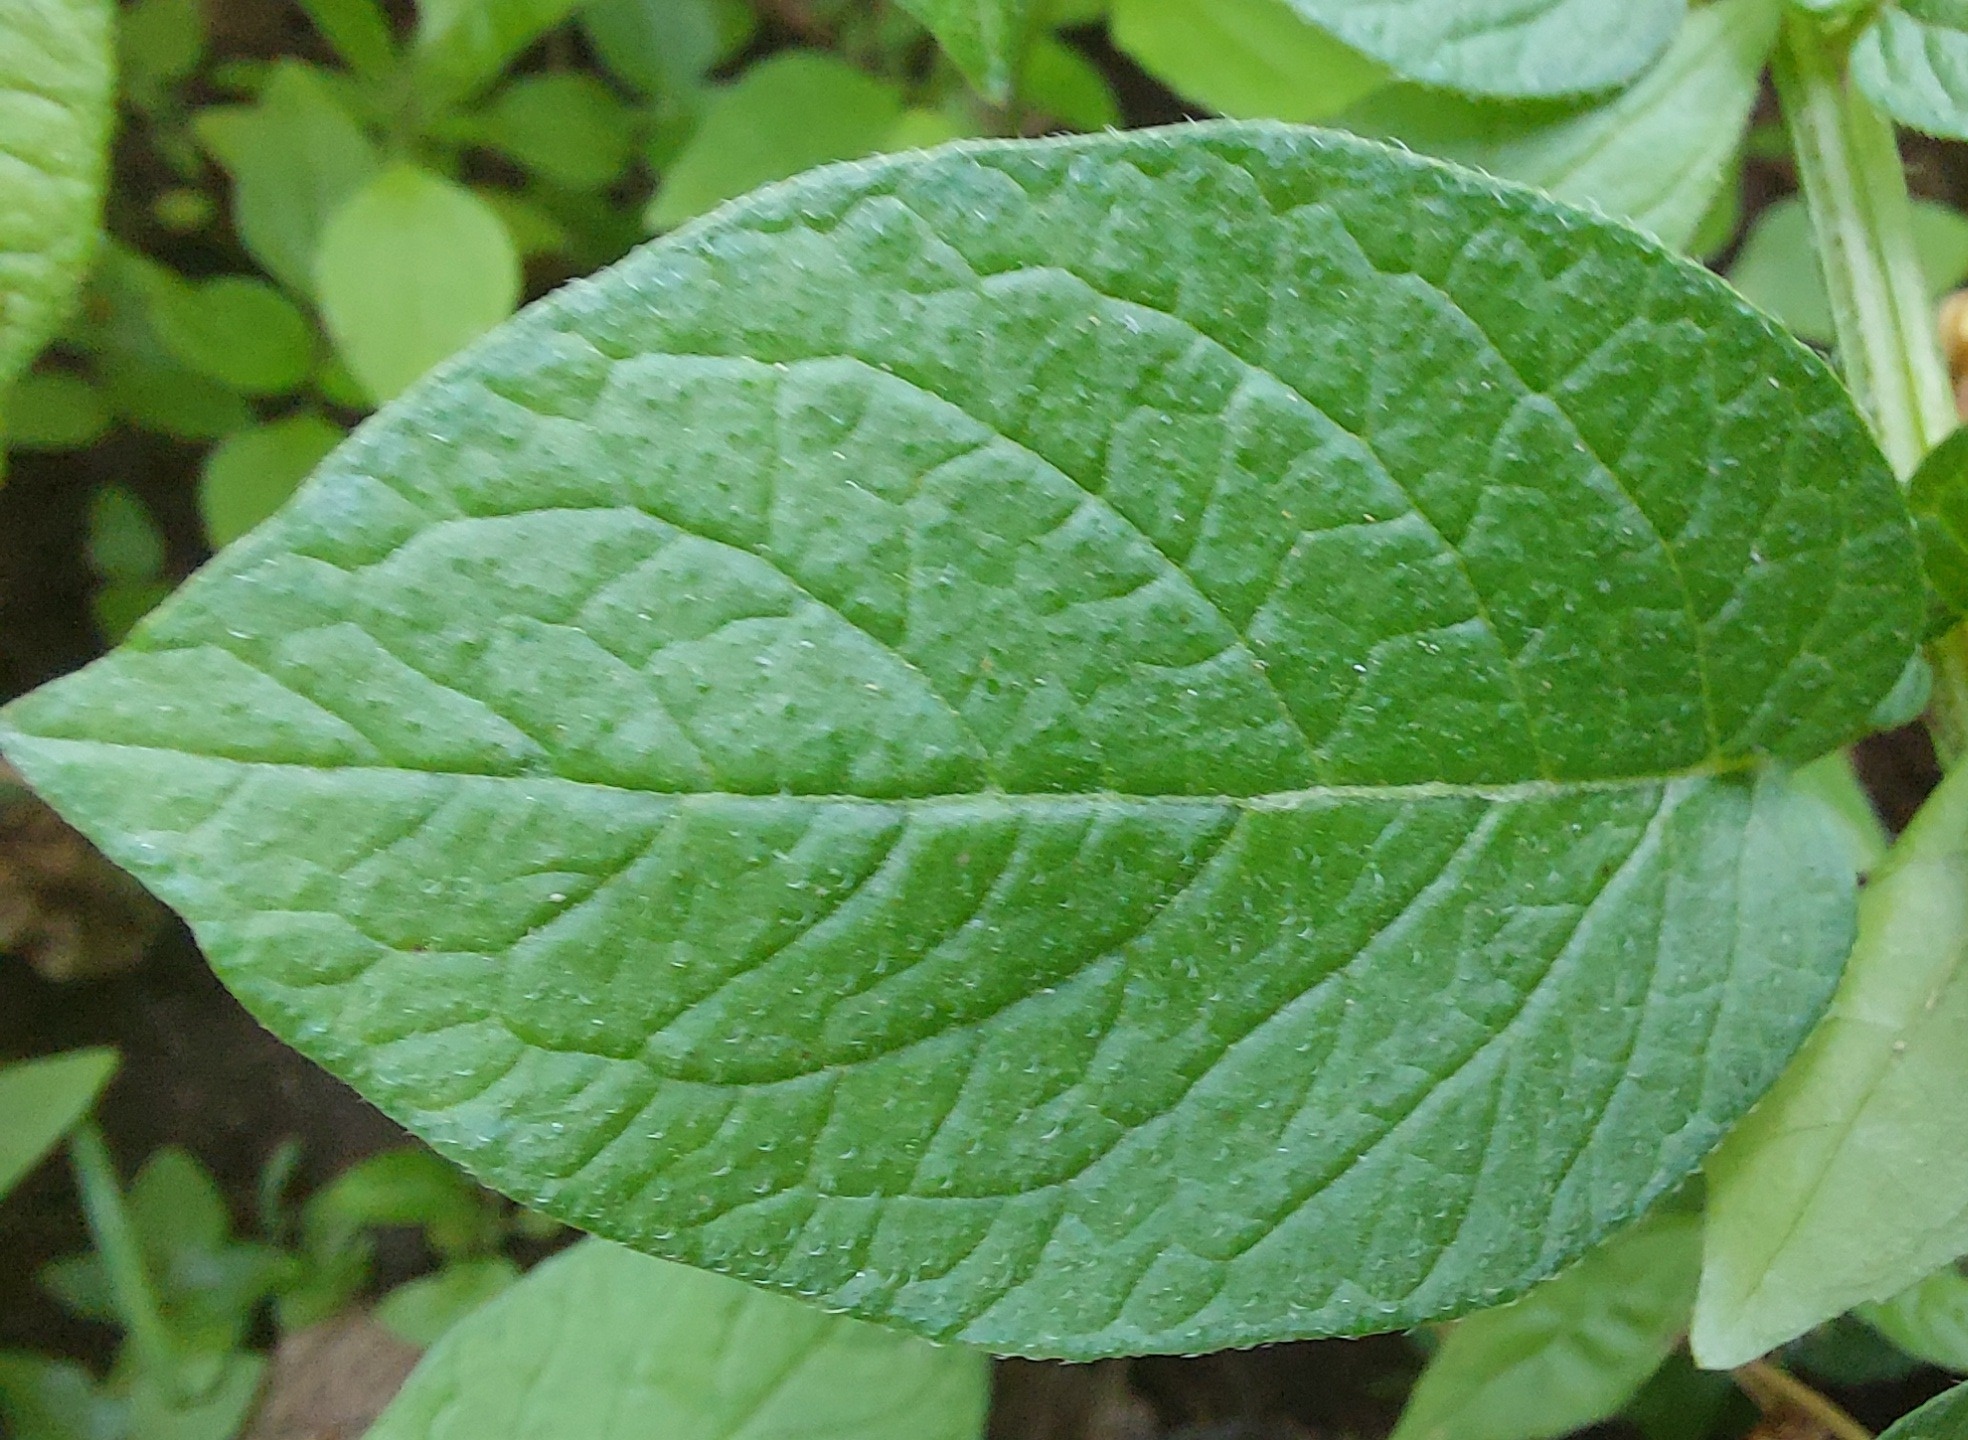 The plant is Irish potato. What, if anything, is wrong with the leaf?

healthy
